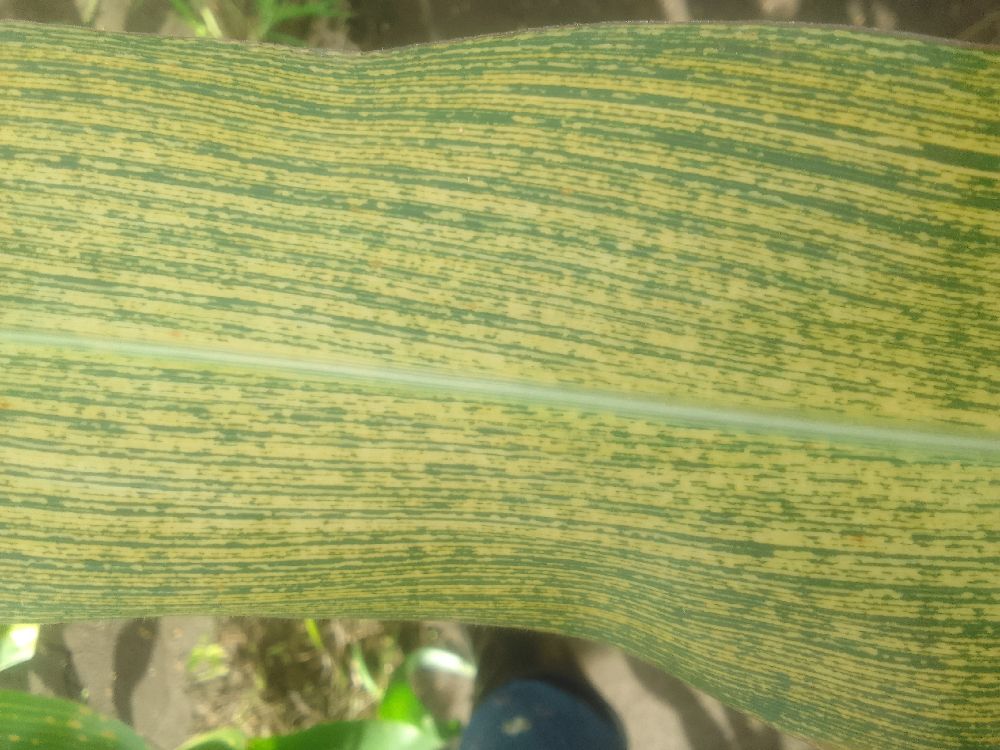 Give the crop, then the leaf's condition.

maize, maize streak virus
